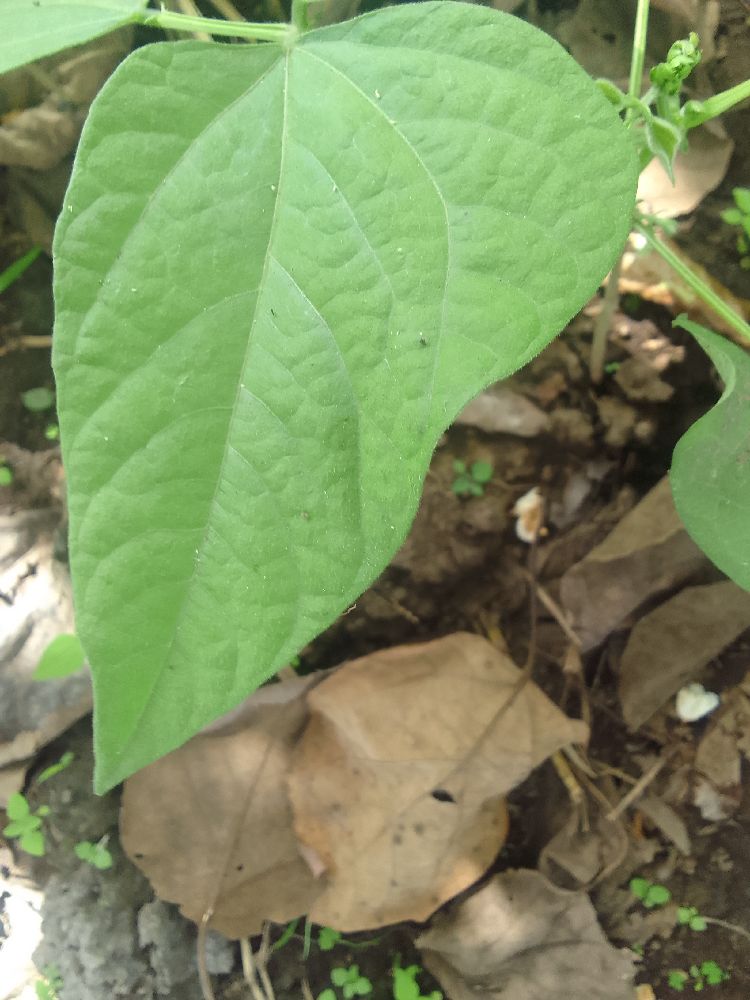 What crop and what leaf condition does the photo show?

common bean, healthy
